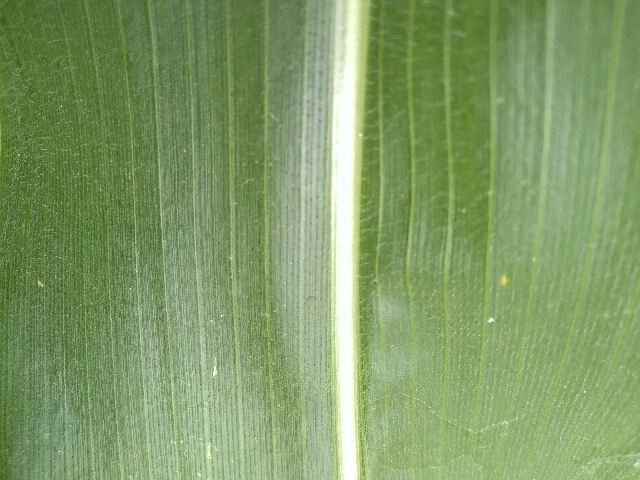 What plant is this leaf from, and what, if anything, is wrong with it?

maize, healthy
